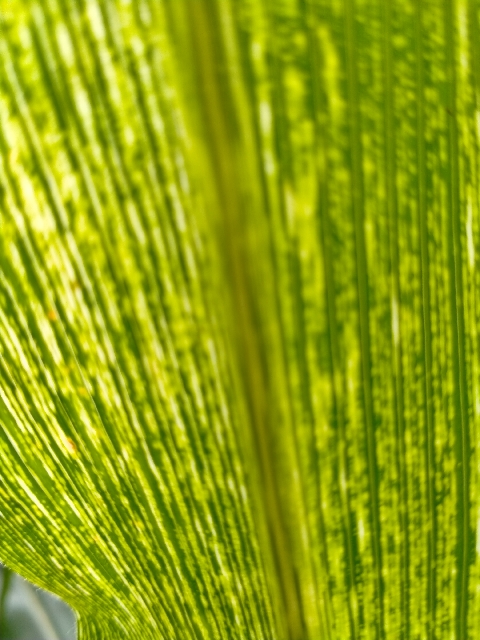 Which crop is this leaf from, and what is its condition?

maize, maize streak virus
